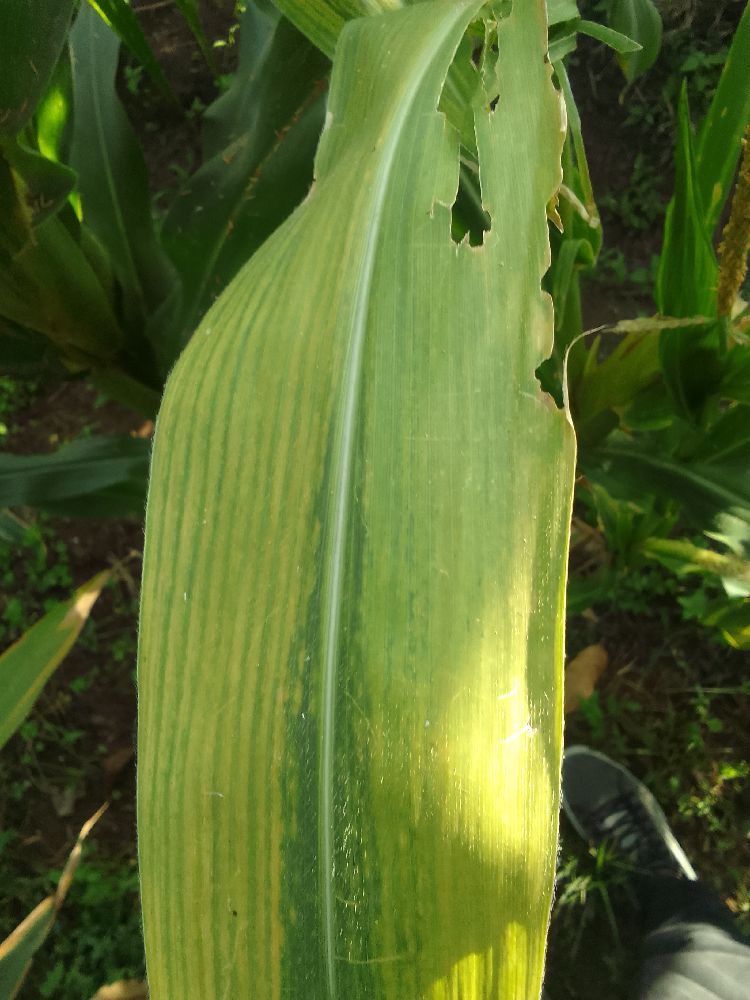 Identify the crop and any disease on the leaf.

maize, maize lethal necrosis
